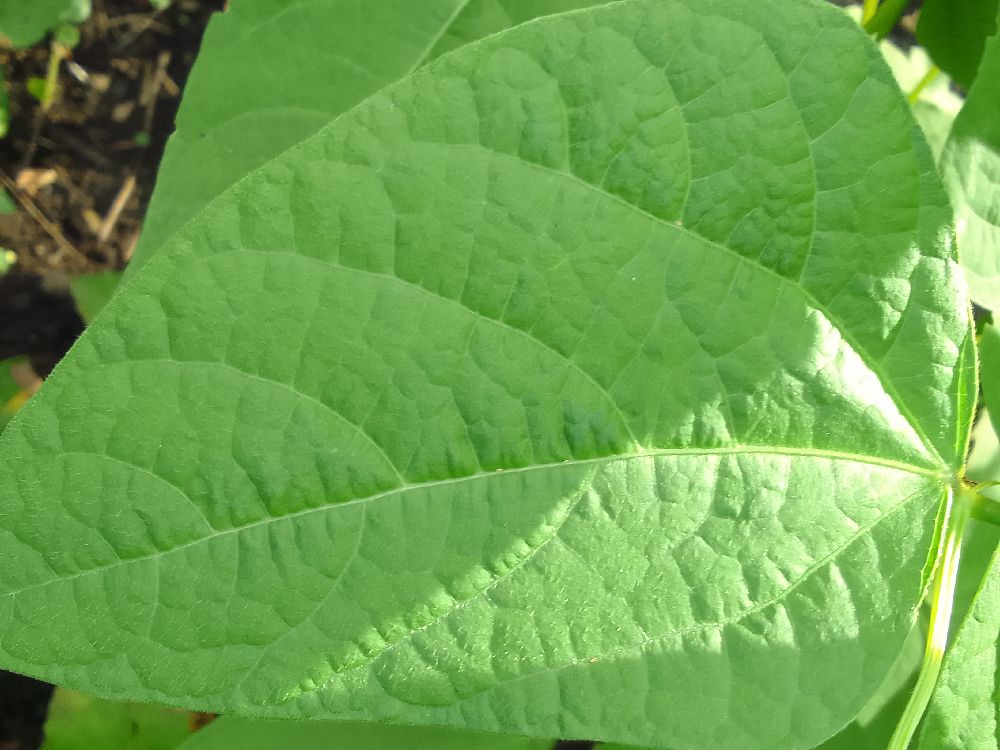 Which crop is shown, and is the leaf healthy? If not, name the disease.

common bean, healthy
